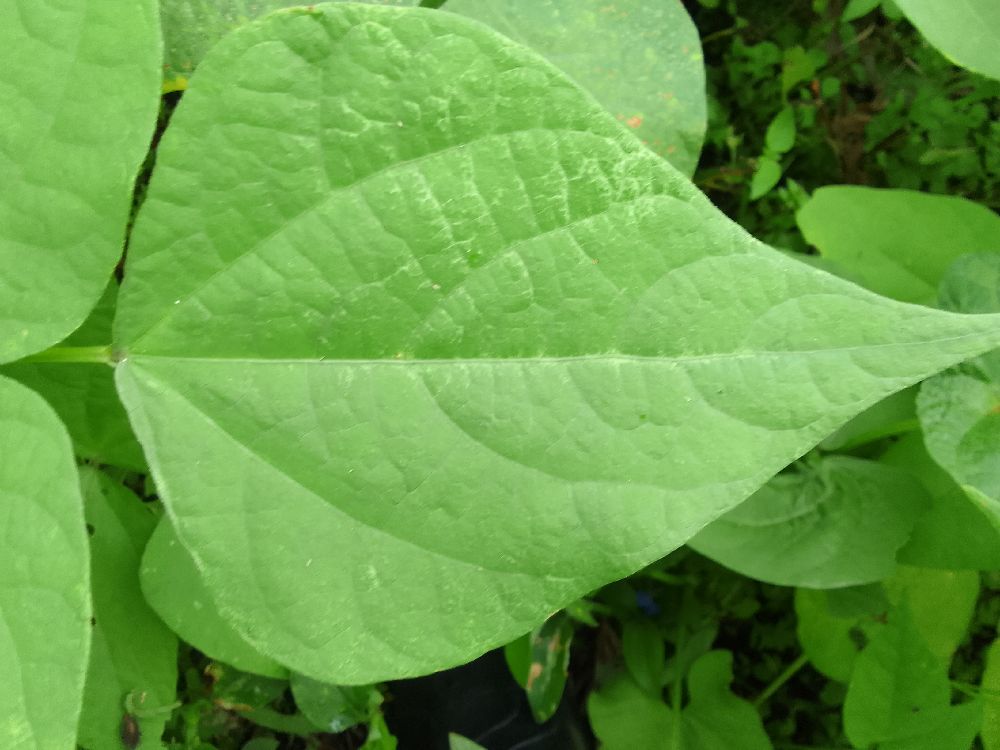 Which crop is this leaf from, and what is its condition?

common bean, healthy
